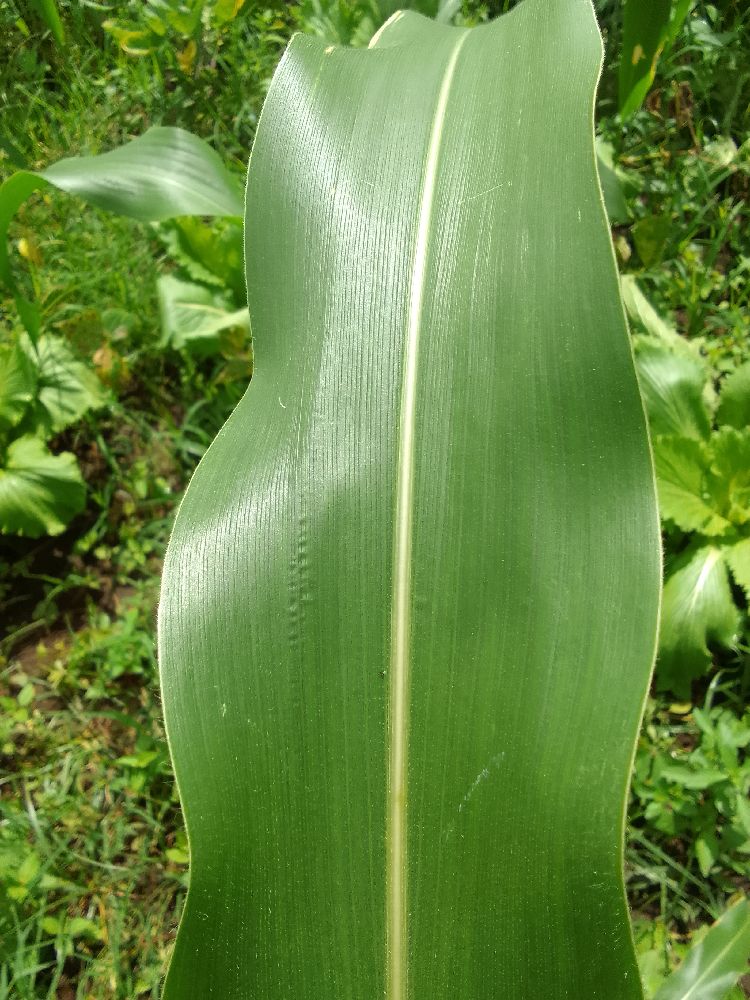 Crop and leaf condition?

maize, healthy
